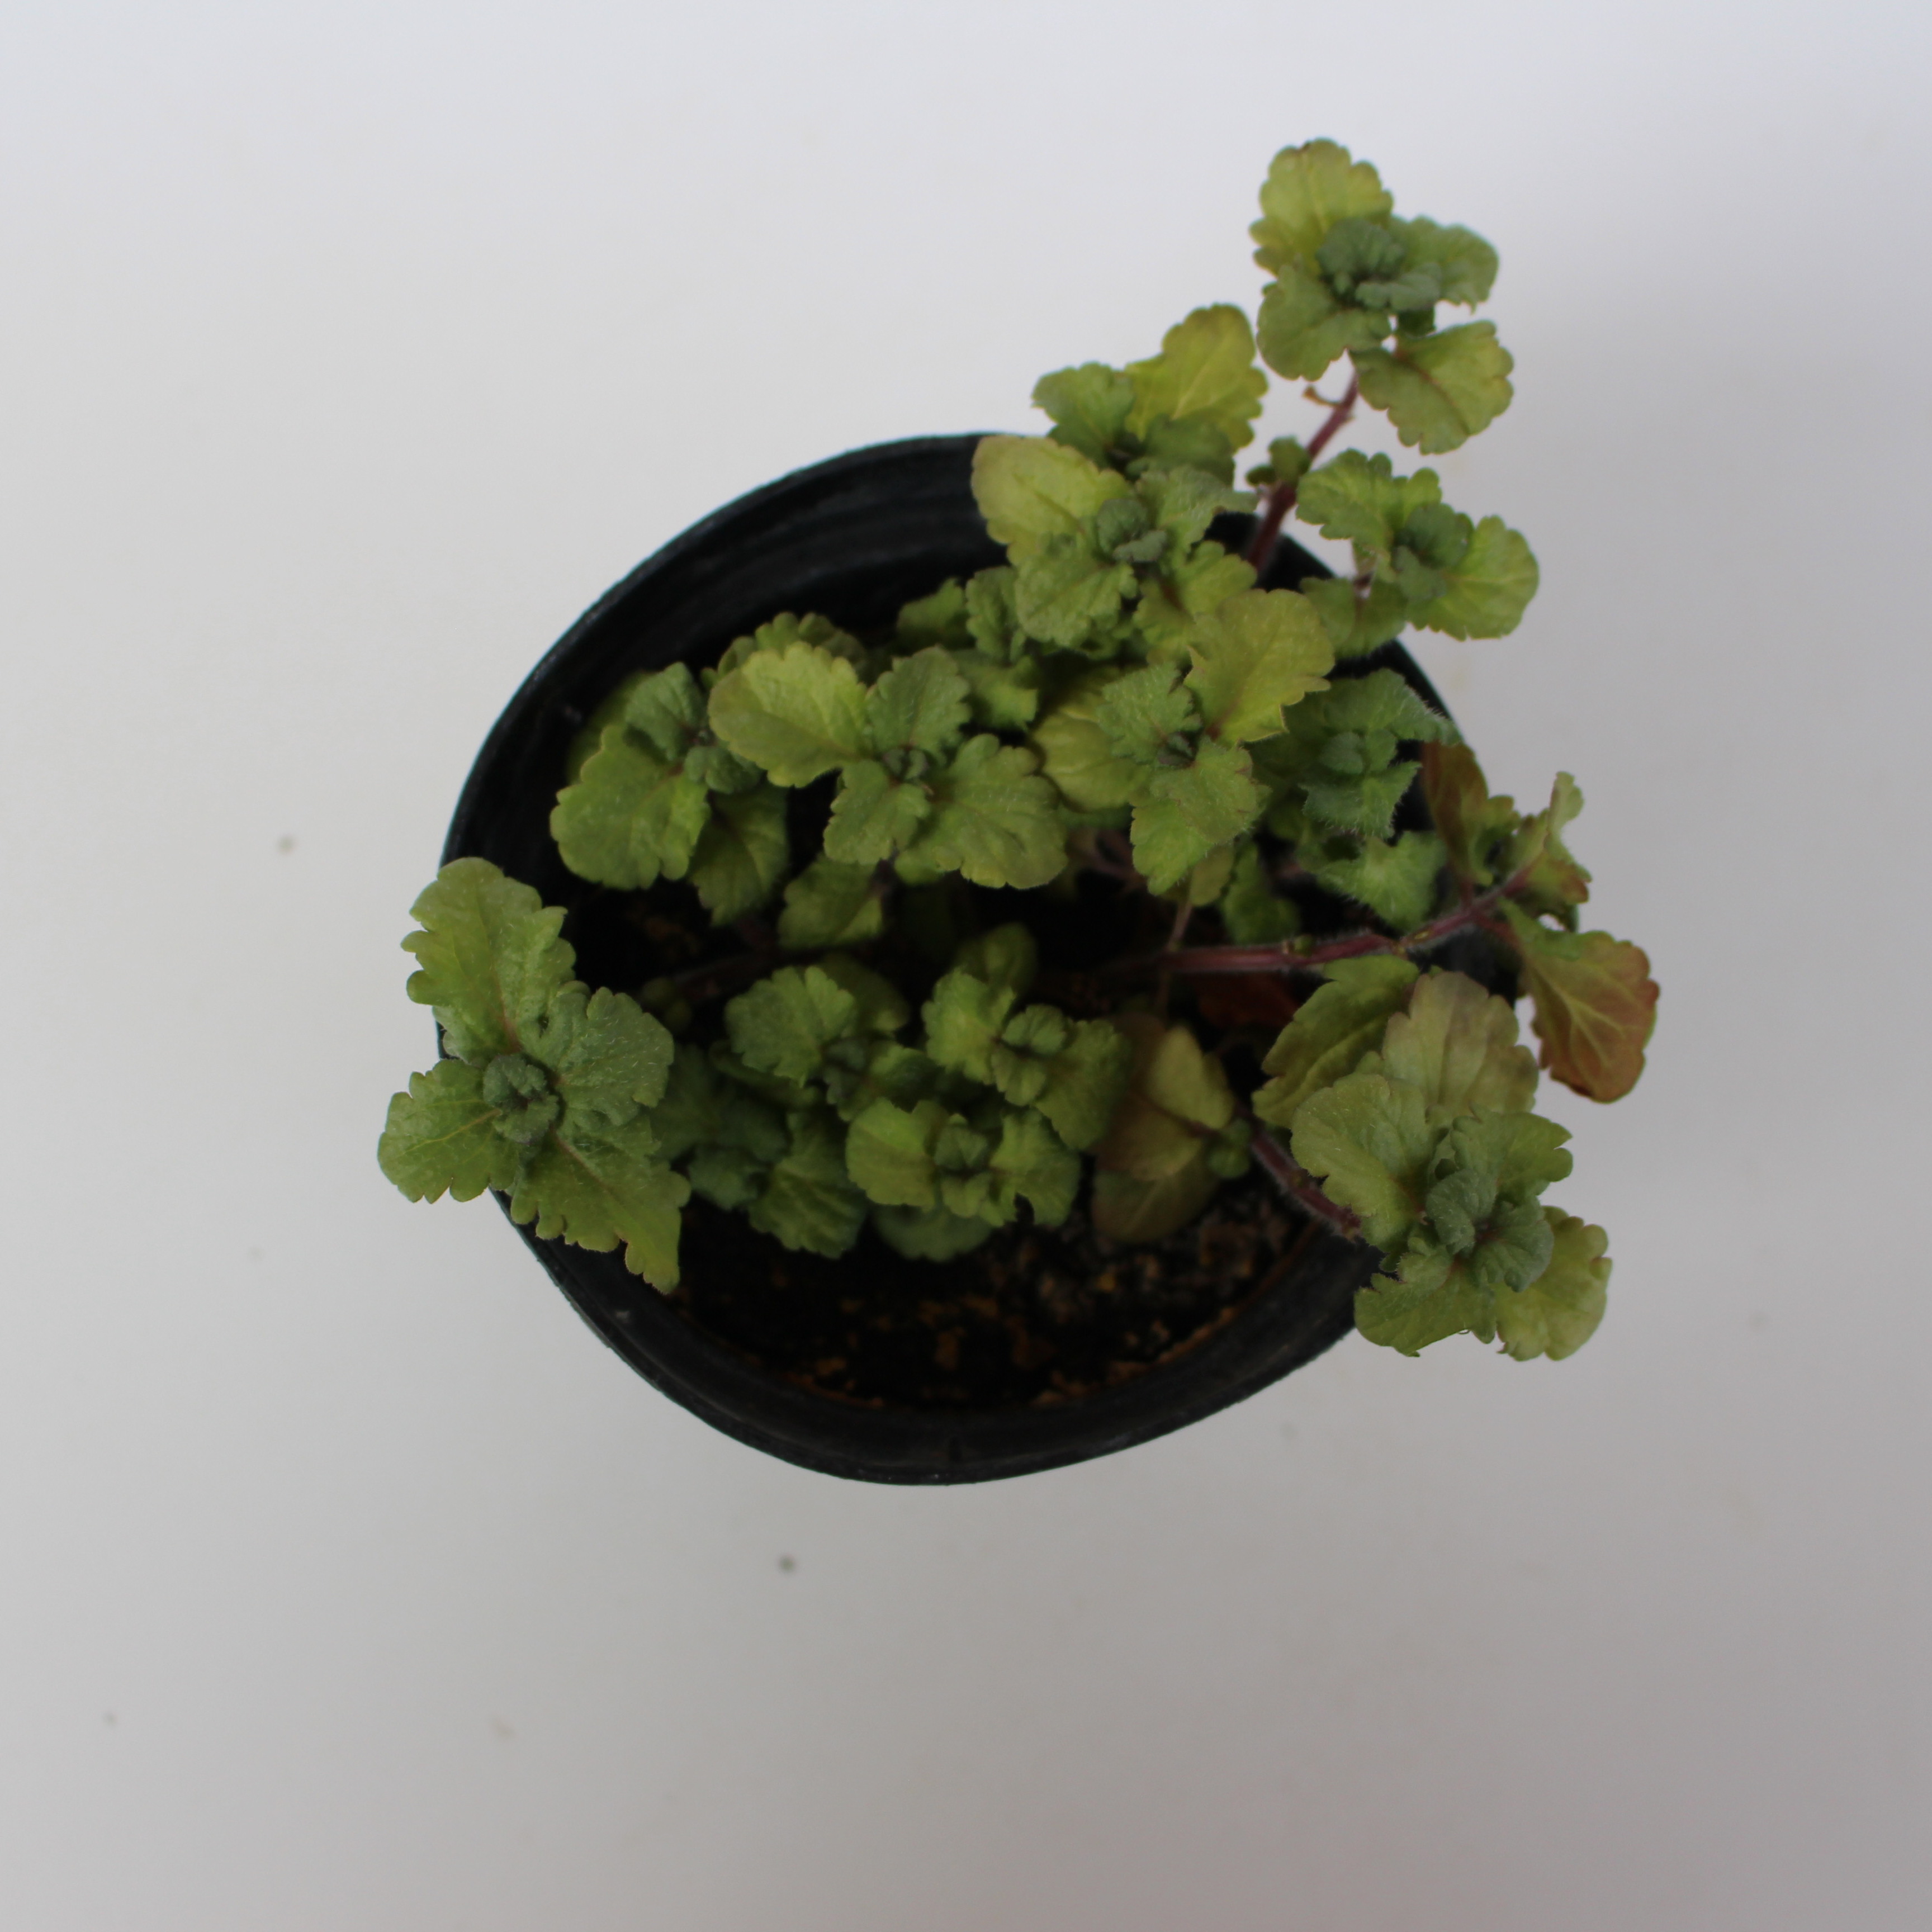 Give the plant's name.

Veronica persica
